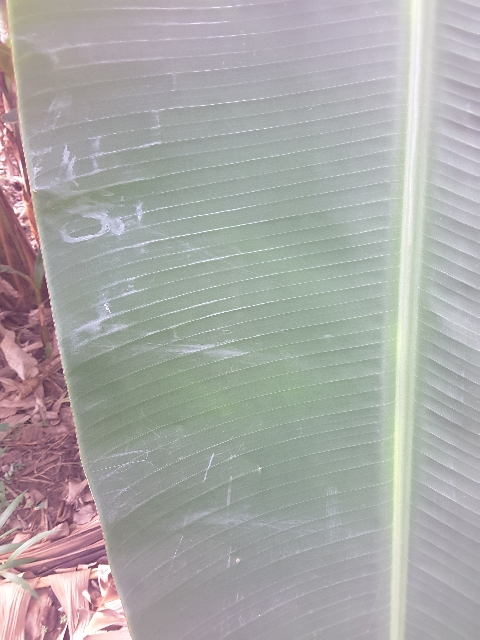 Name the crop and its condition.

banana, healthy
